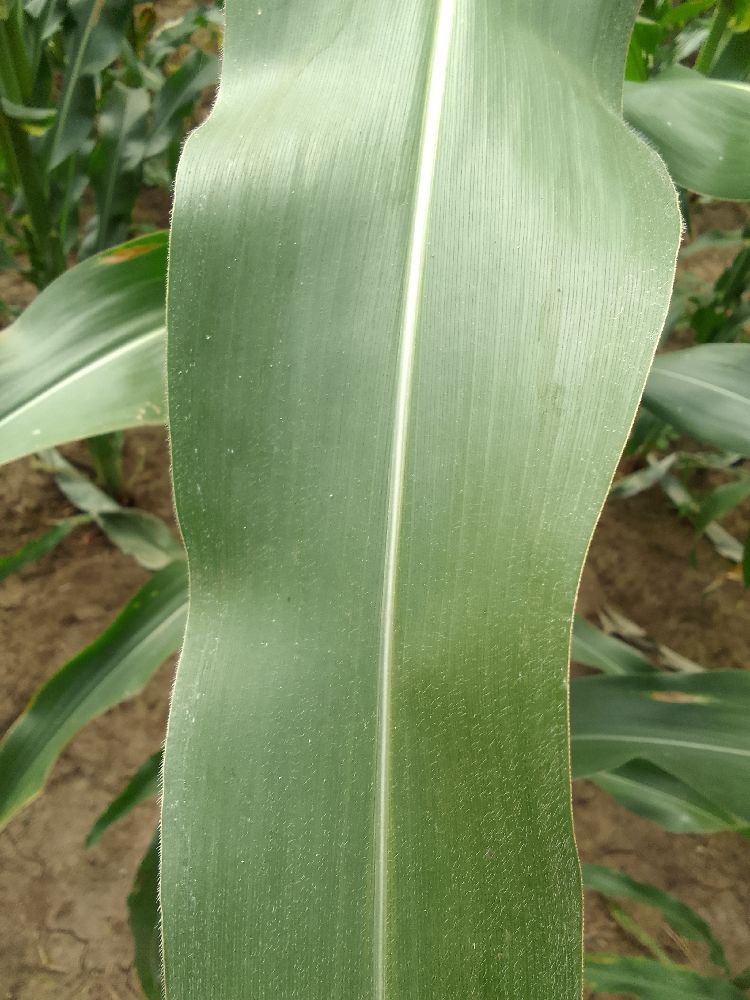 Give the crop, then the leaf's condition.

maize, healthy
